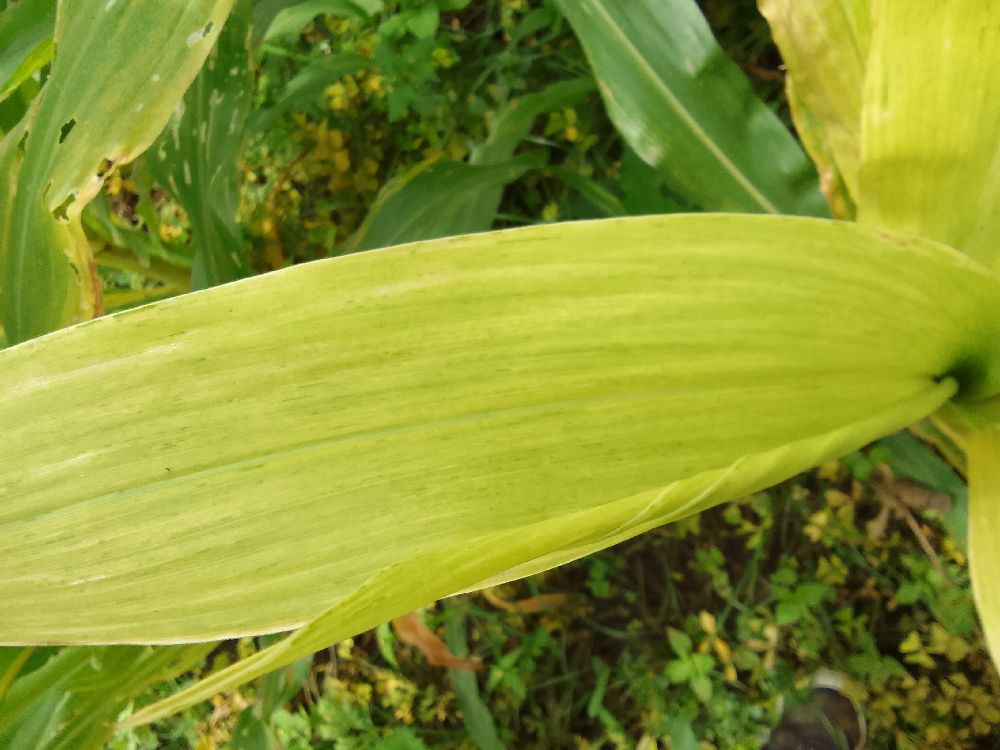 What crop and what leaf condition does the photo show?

maize, maize lethal necrosis
